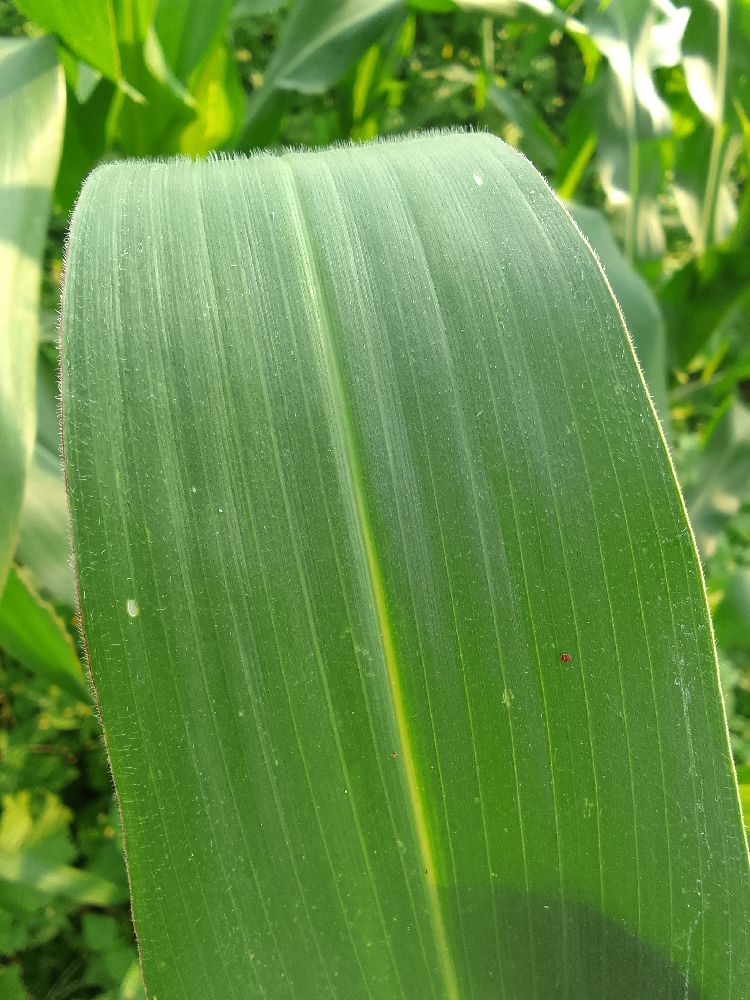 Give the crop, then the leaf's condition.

maize, healthy
